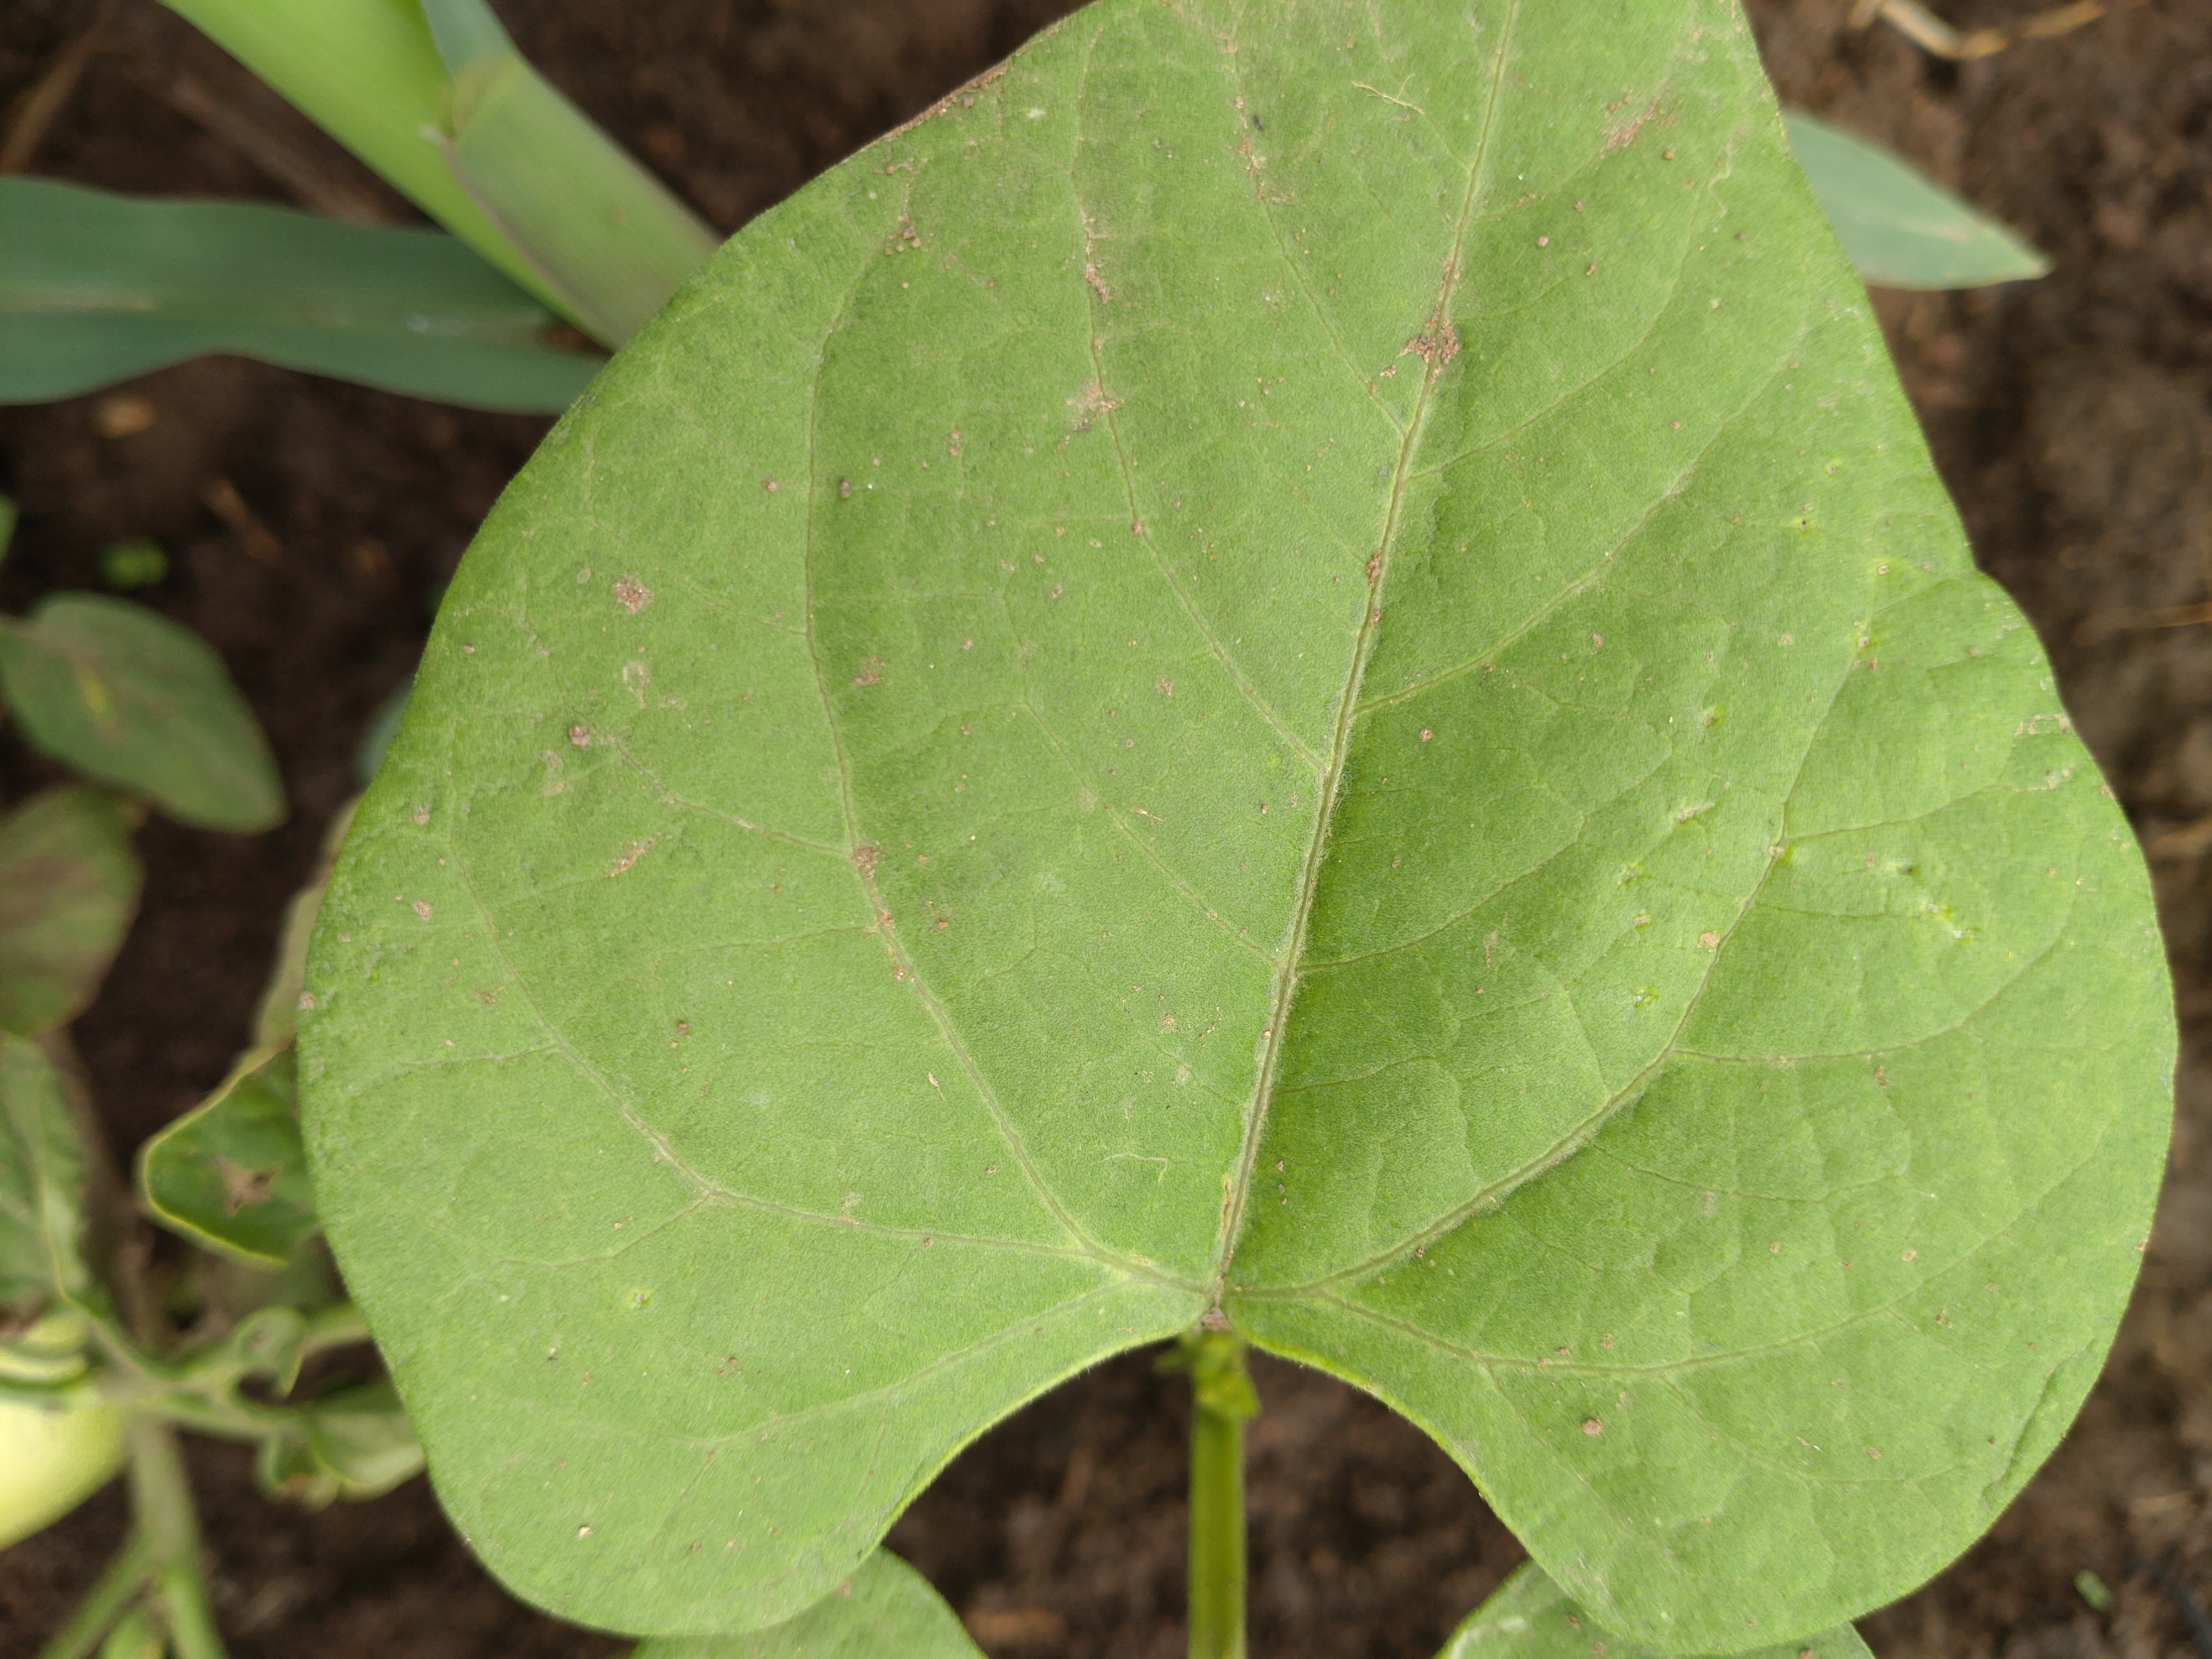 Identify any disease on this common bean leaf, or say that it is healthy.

healthy
